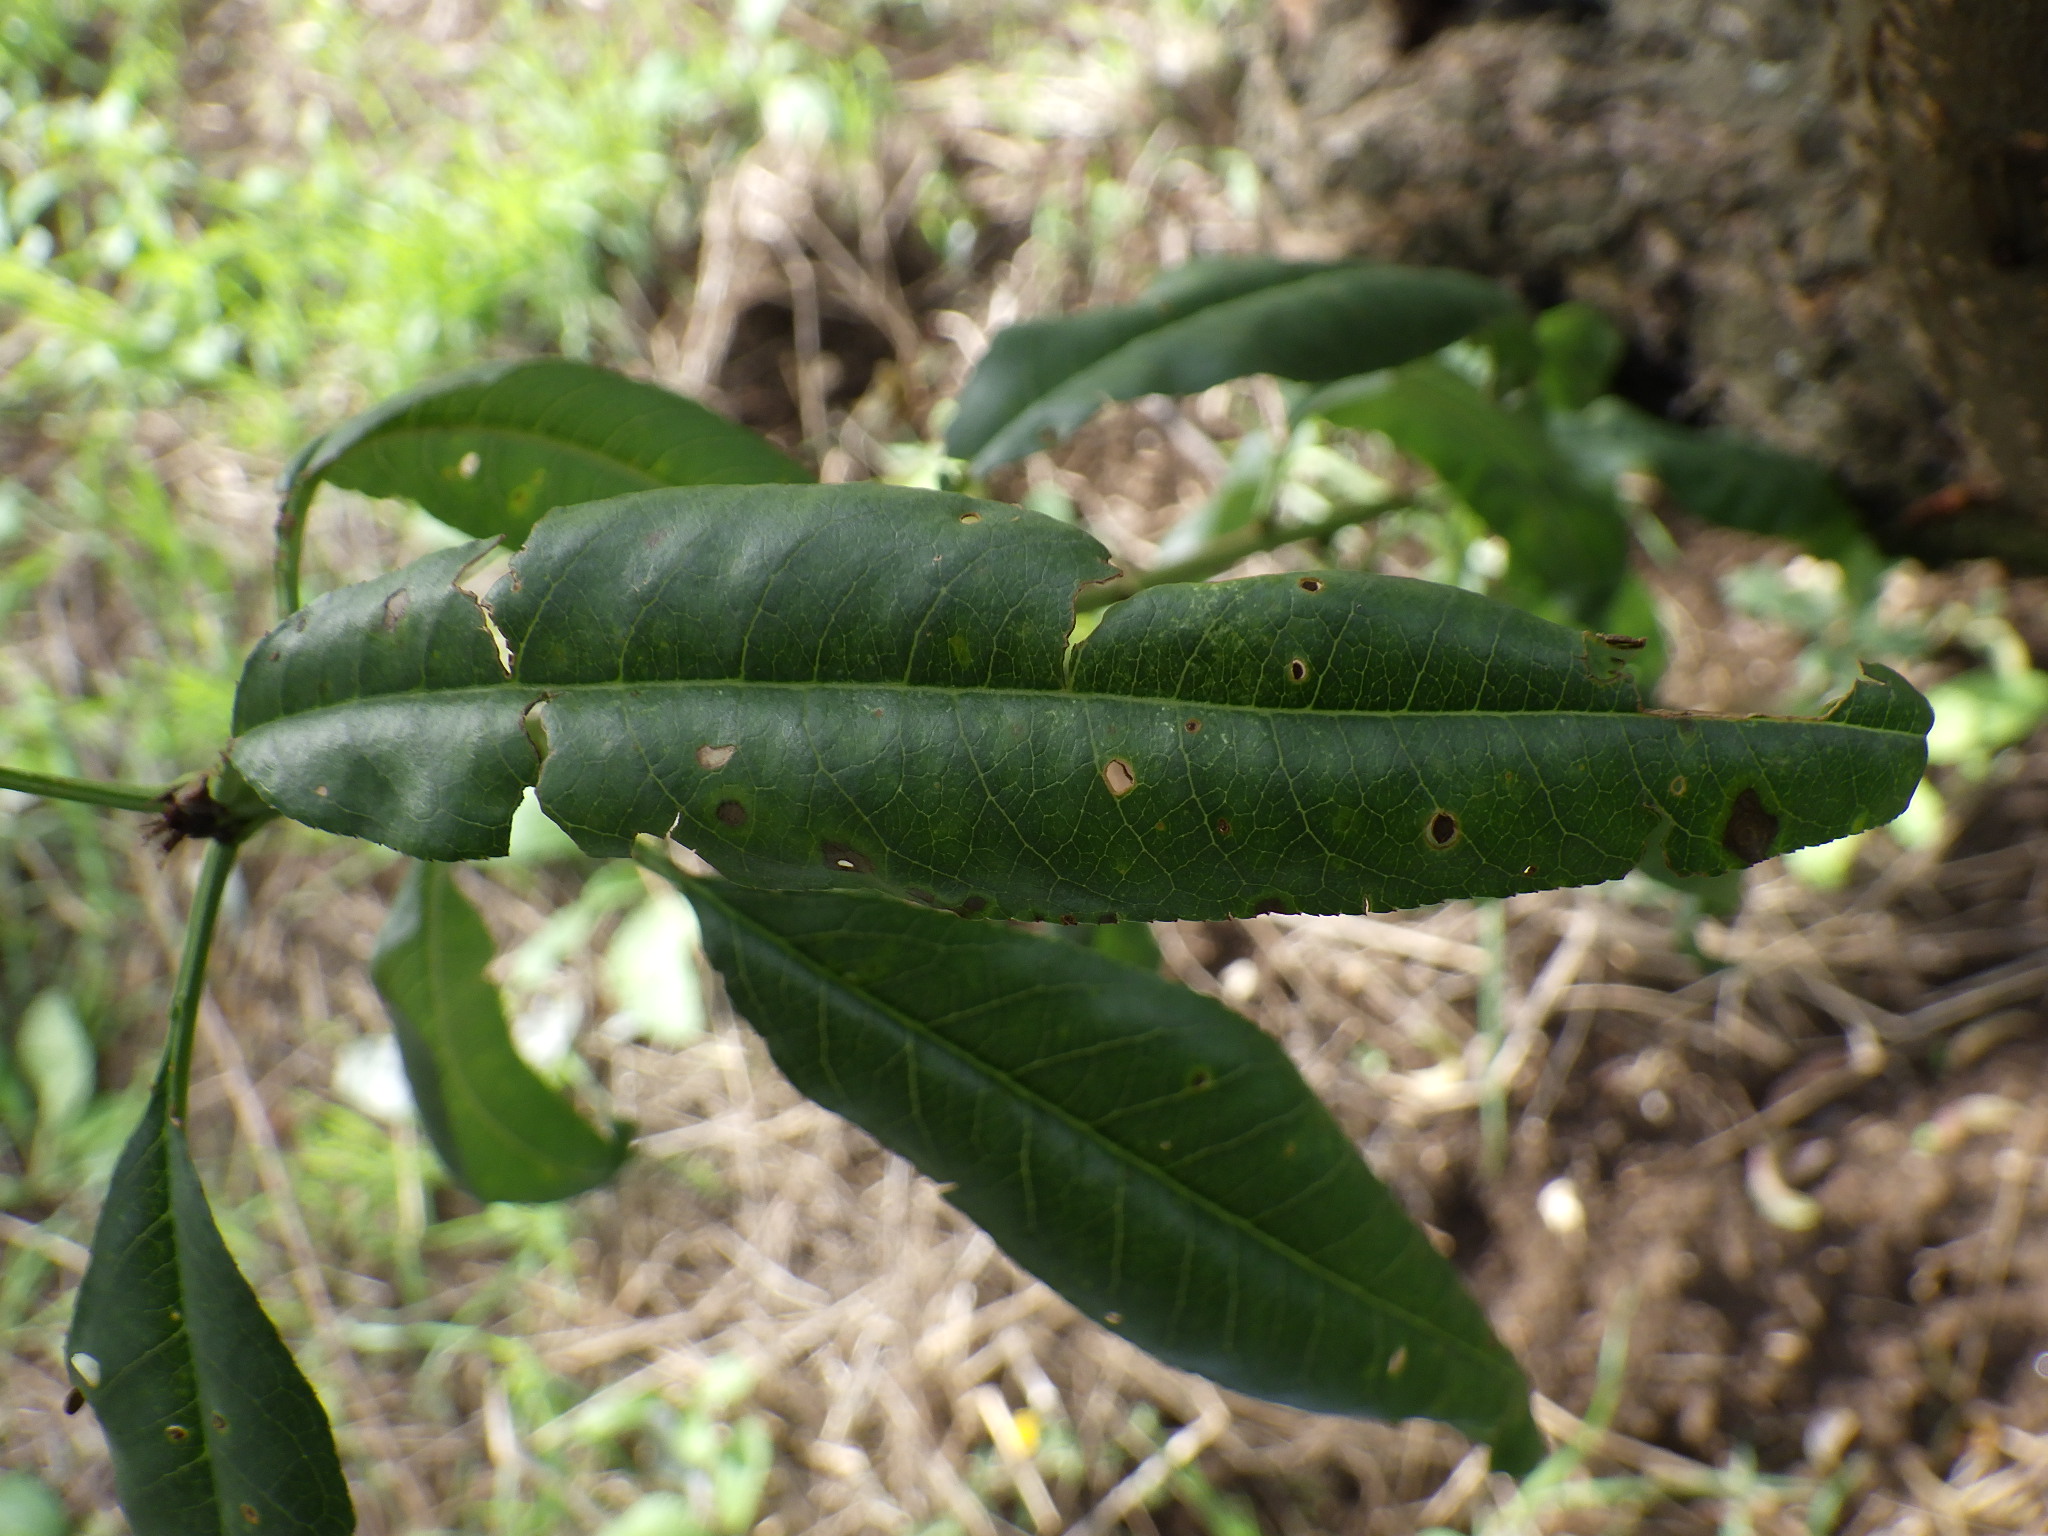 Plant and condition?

peach, shot hole disease
